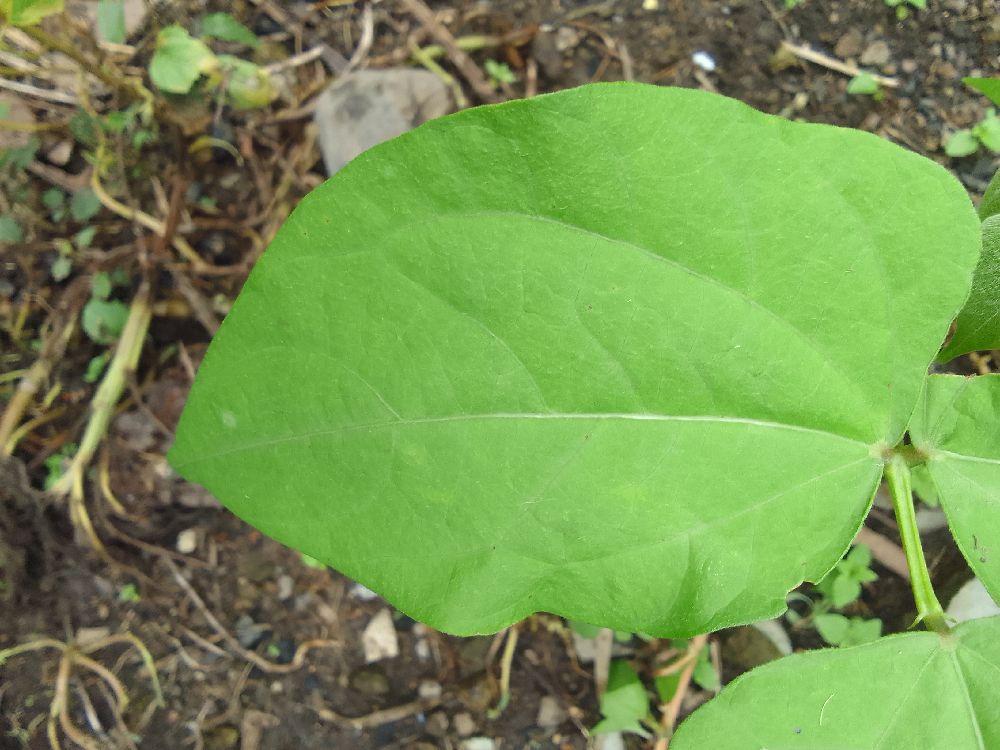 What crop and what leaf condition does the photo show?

common bean, healthy
